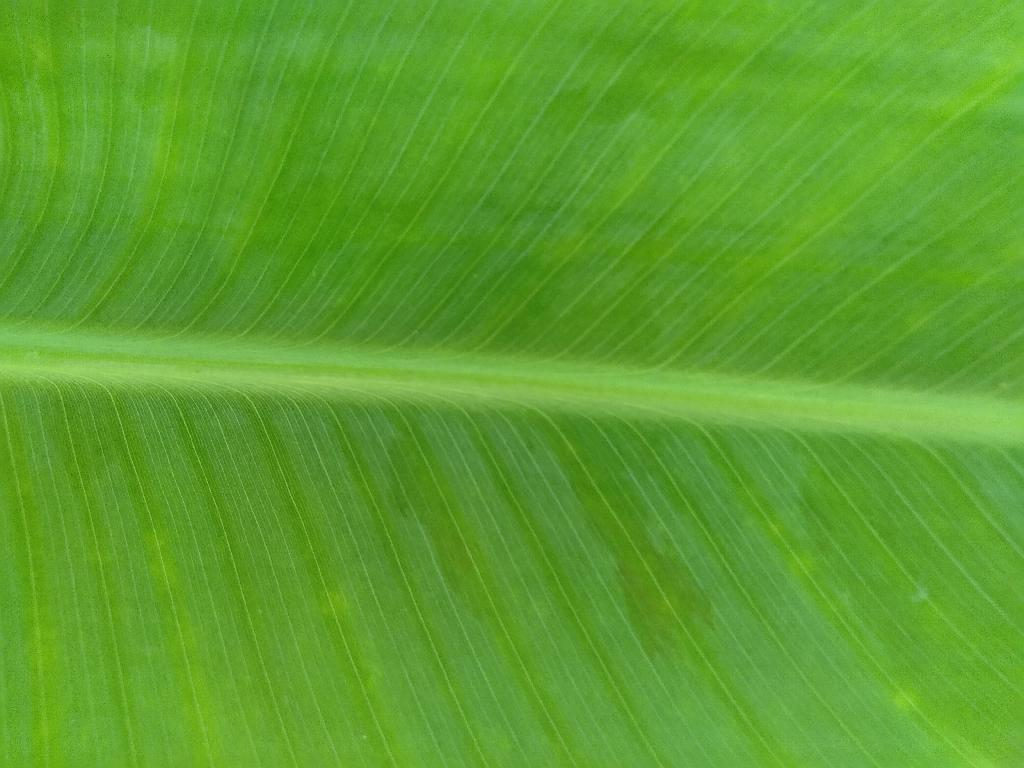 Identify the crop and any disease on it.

banana, healthy
